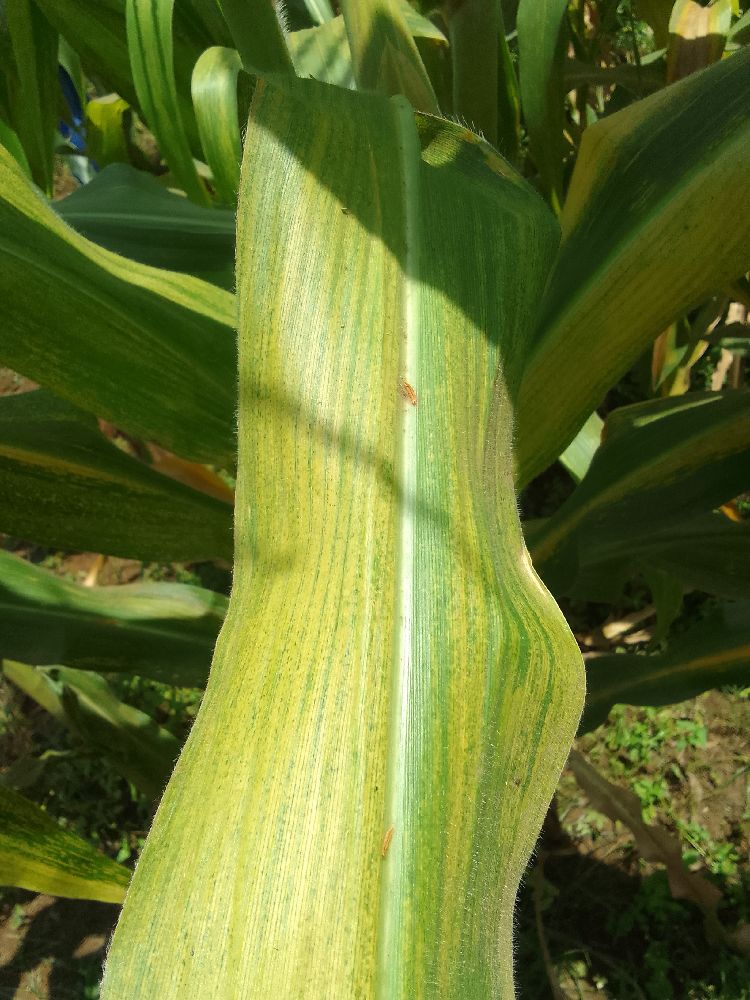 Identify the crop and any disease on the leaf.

maize, maize lethal necrosis
